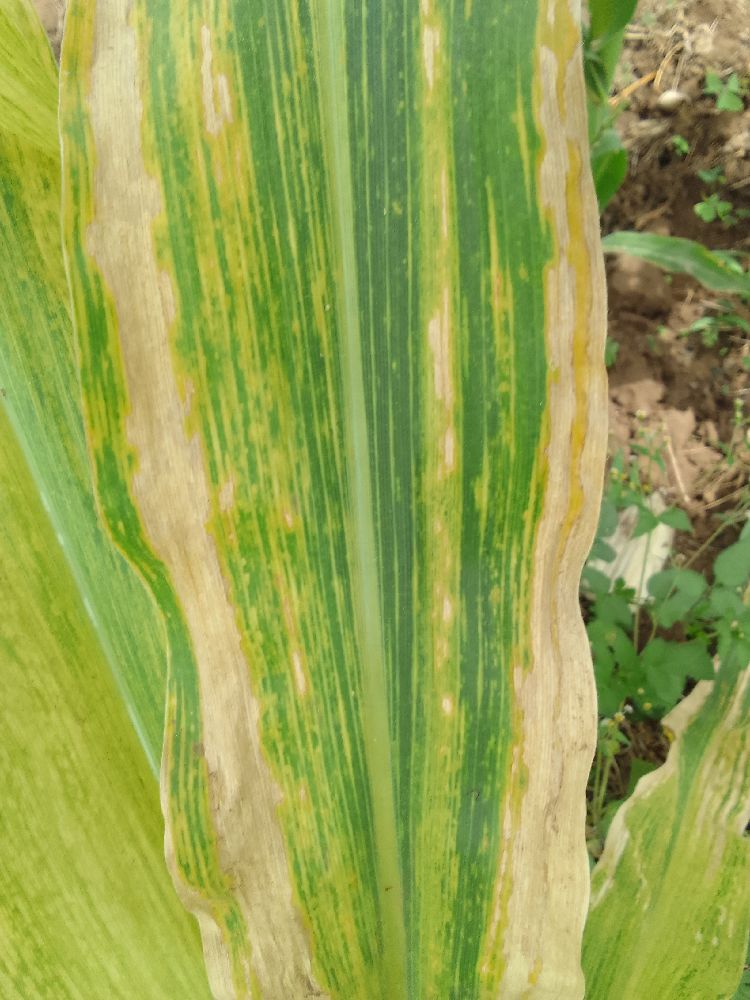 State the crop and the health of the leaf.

maize, maize lethal necrosis
